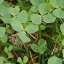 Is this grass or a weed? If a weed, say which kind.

unstructured weed
